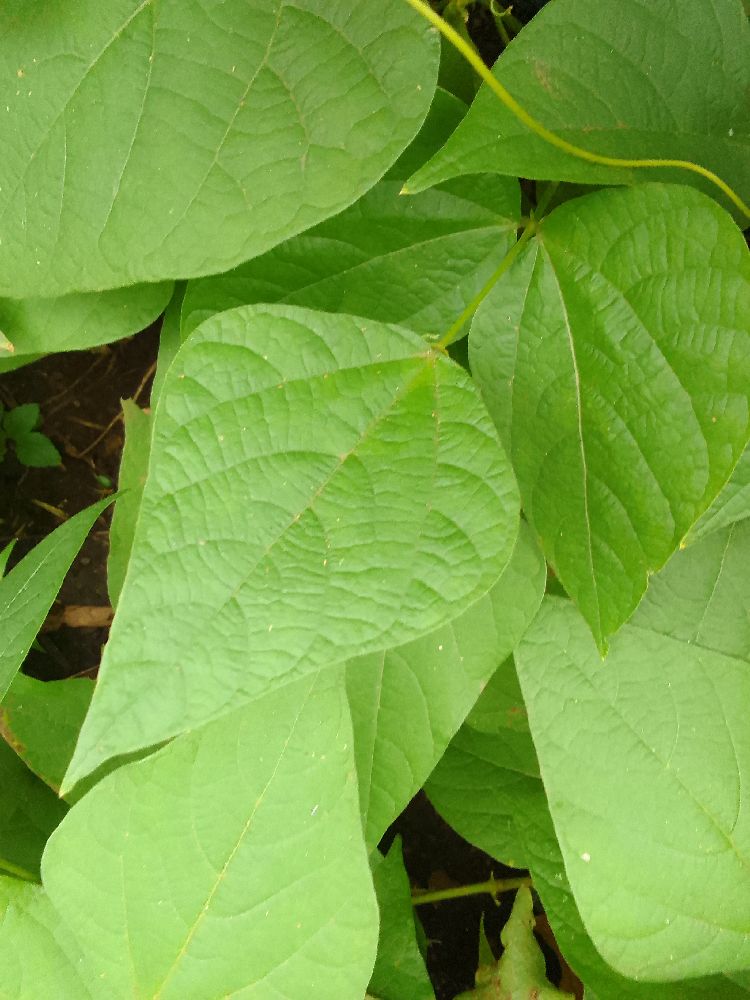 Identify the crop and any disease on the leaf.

common bean, healthy
